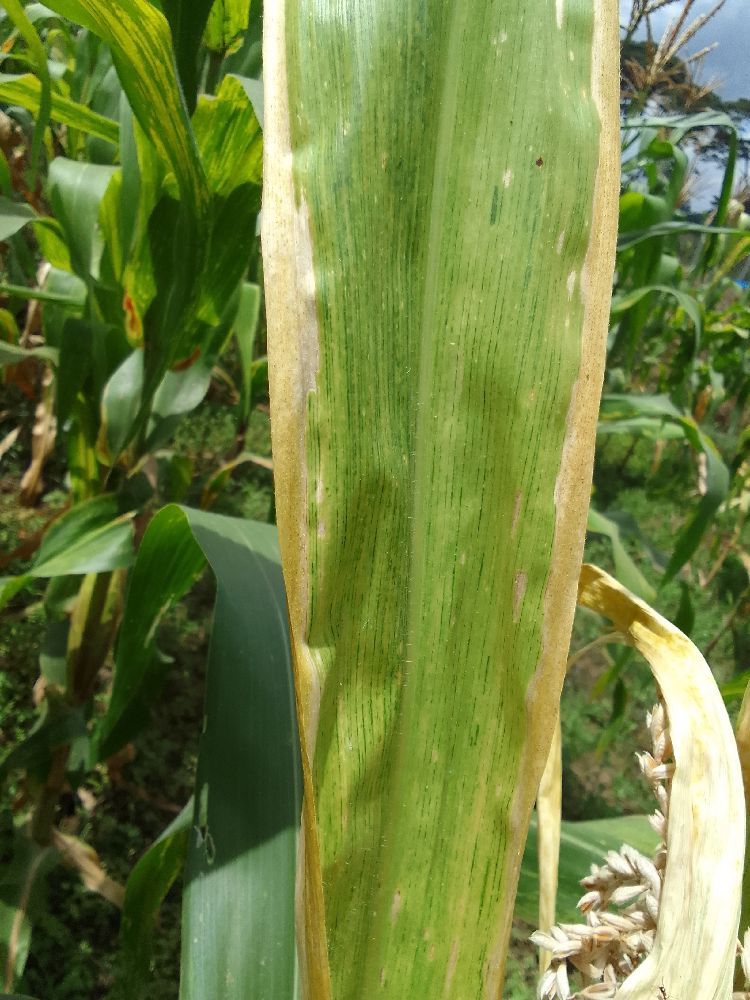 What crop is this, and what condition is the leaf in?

maize, maize lethal necrosis
